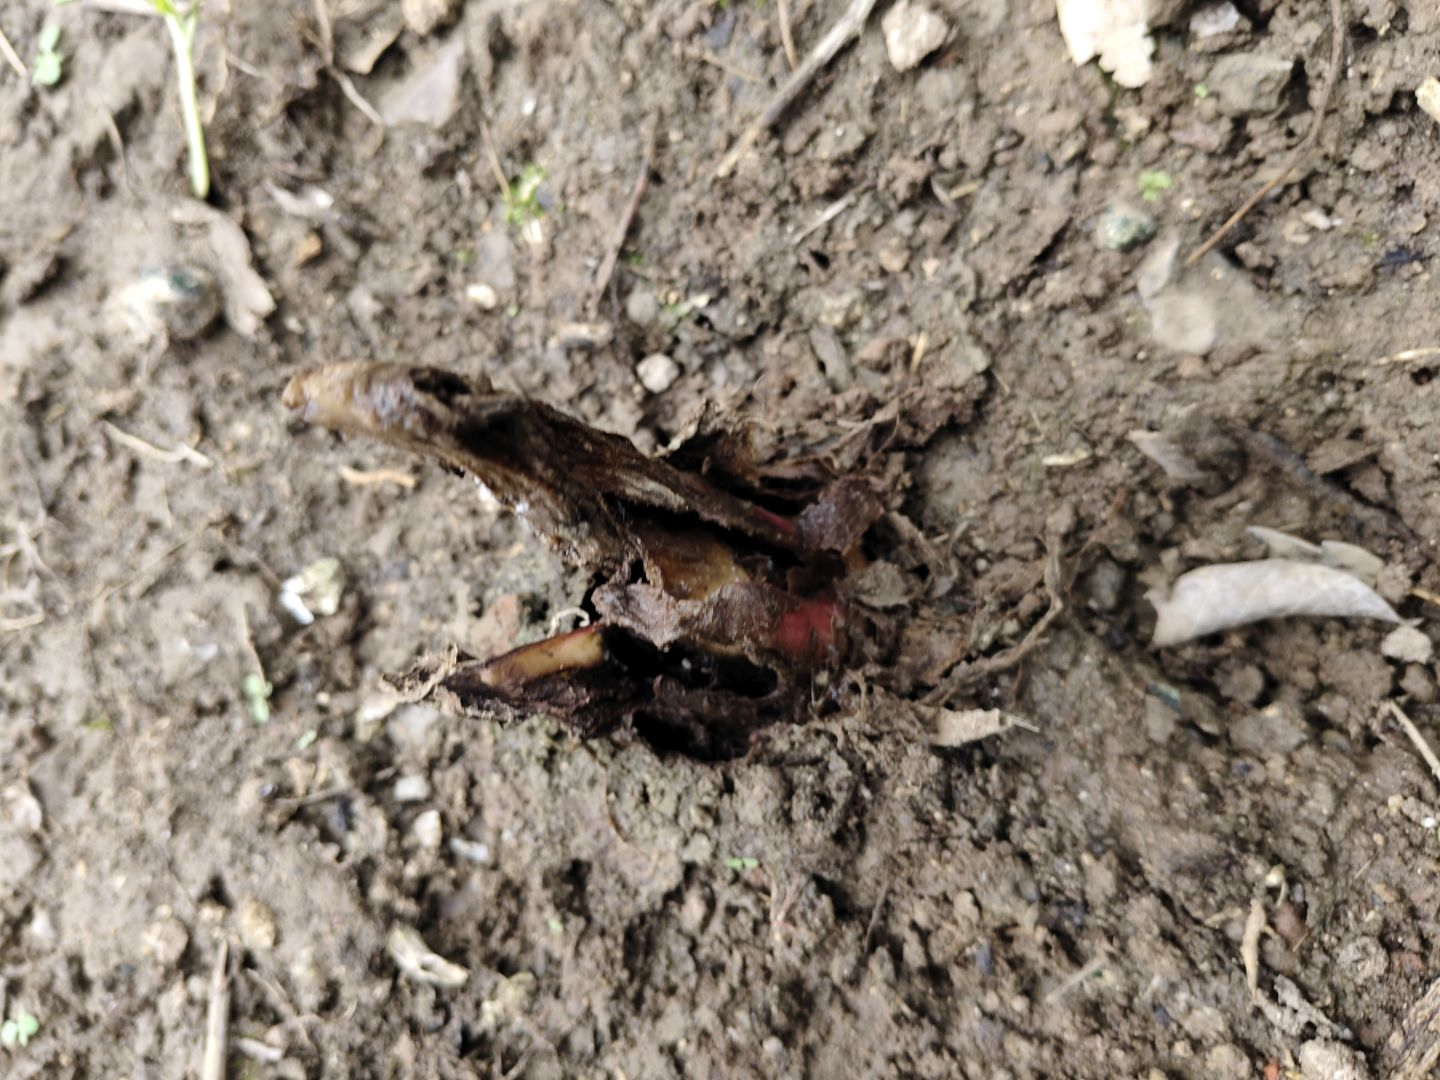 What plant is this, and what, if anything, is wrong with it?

taro, root rot
